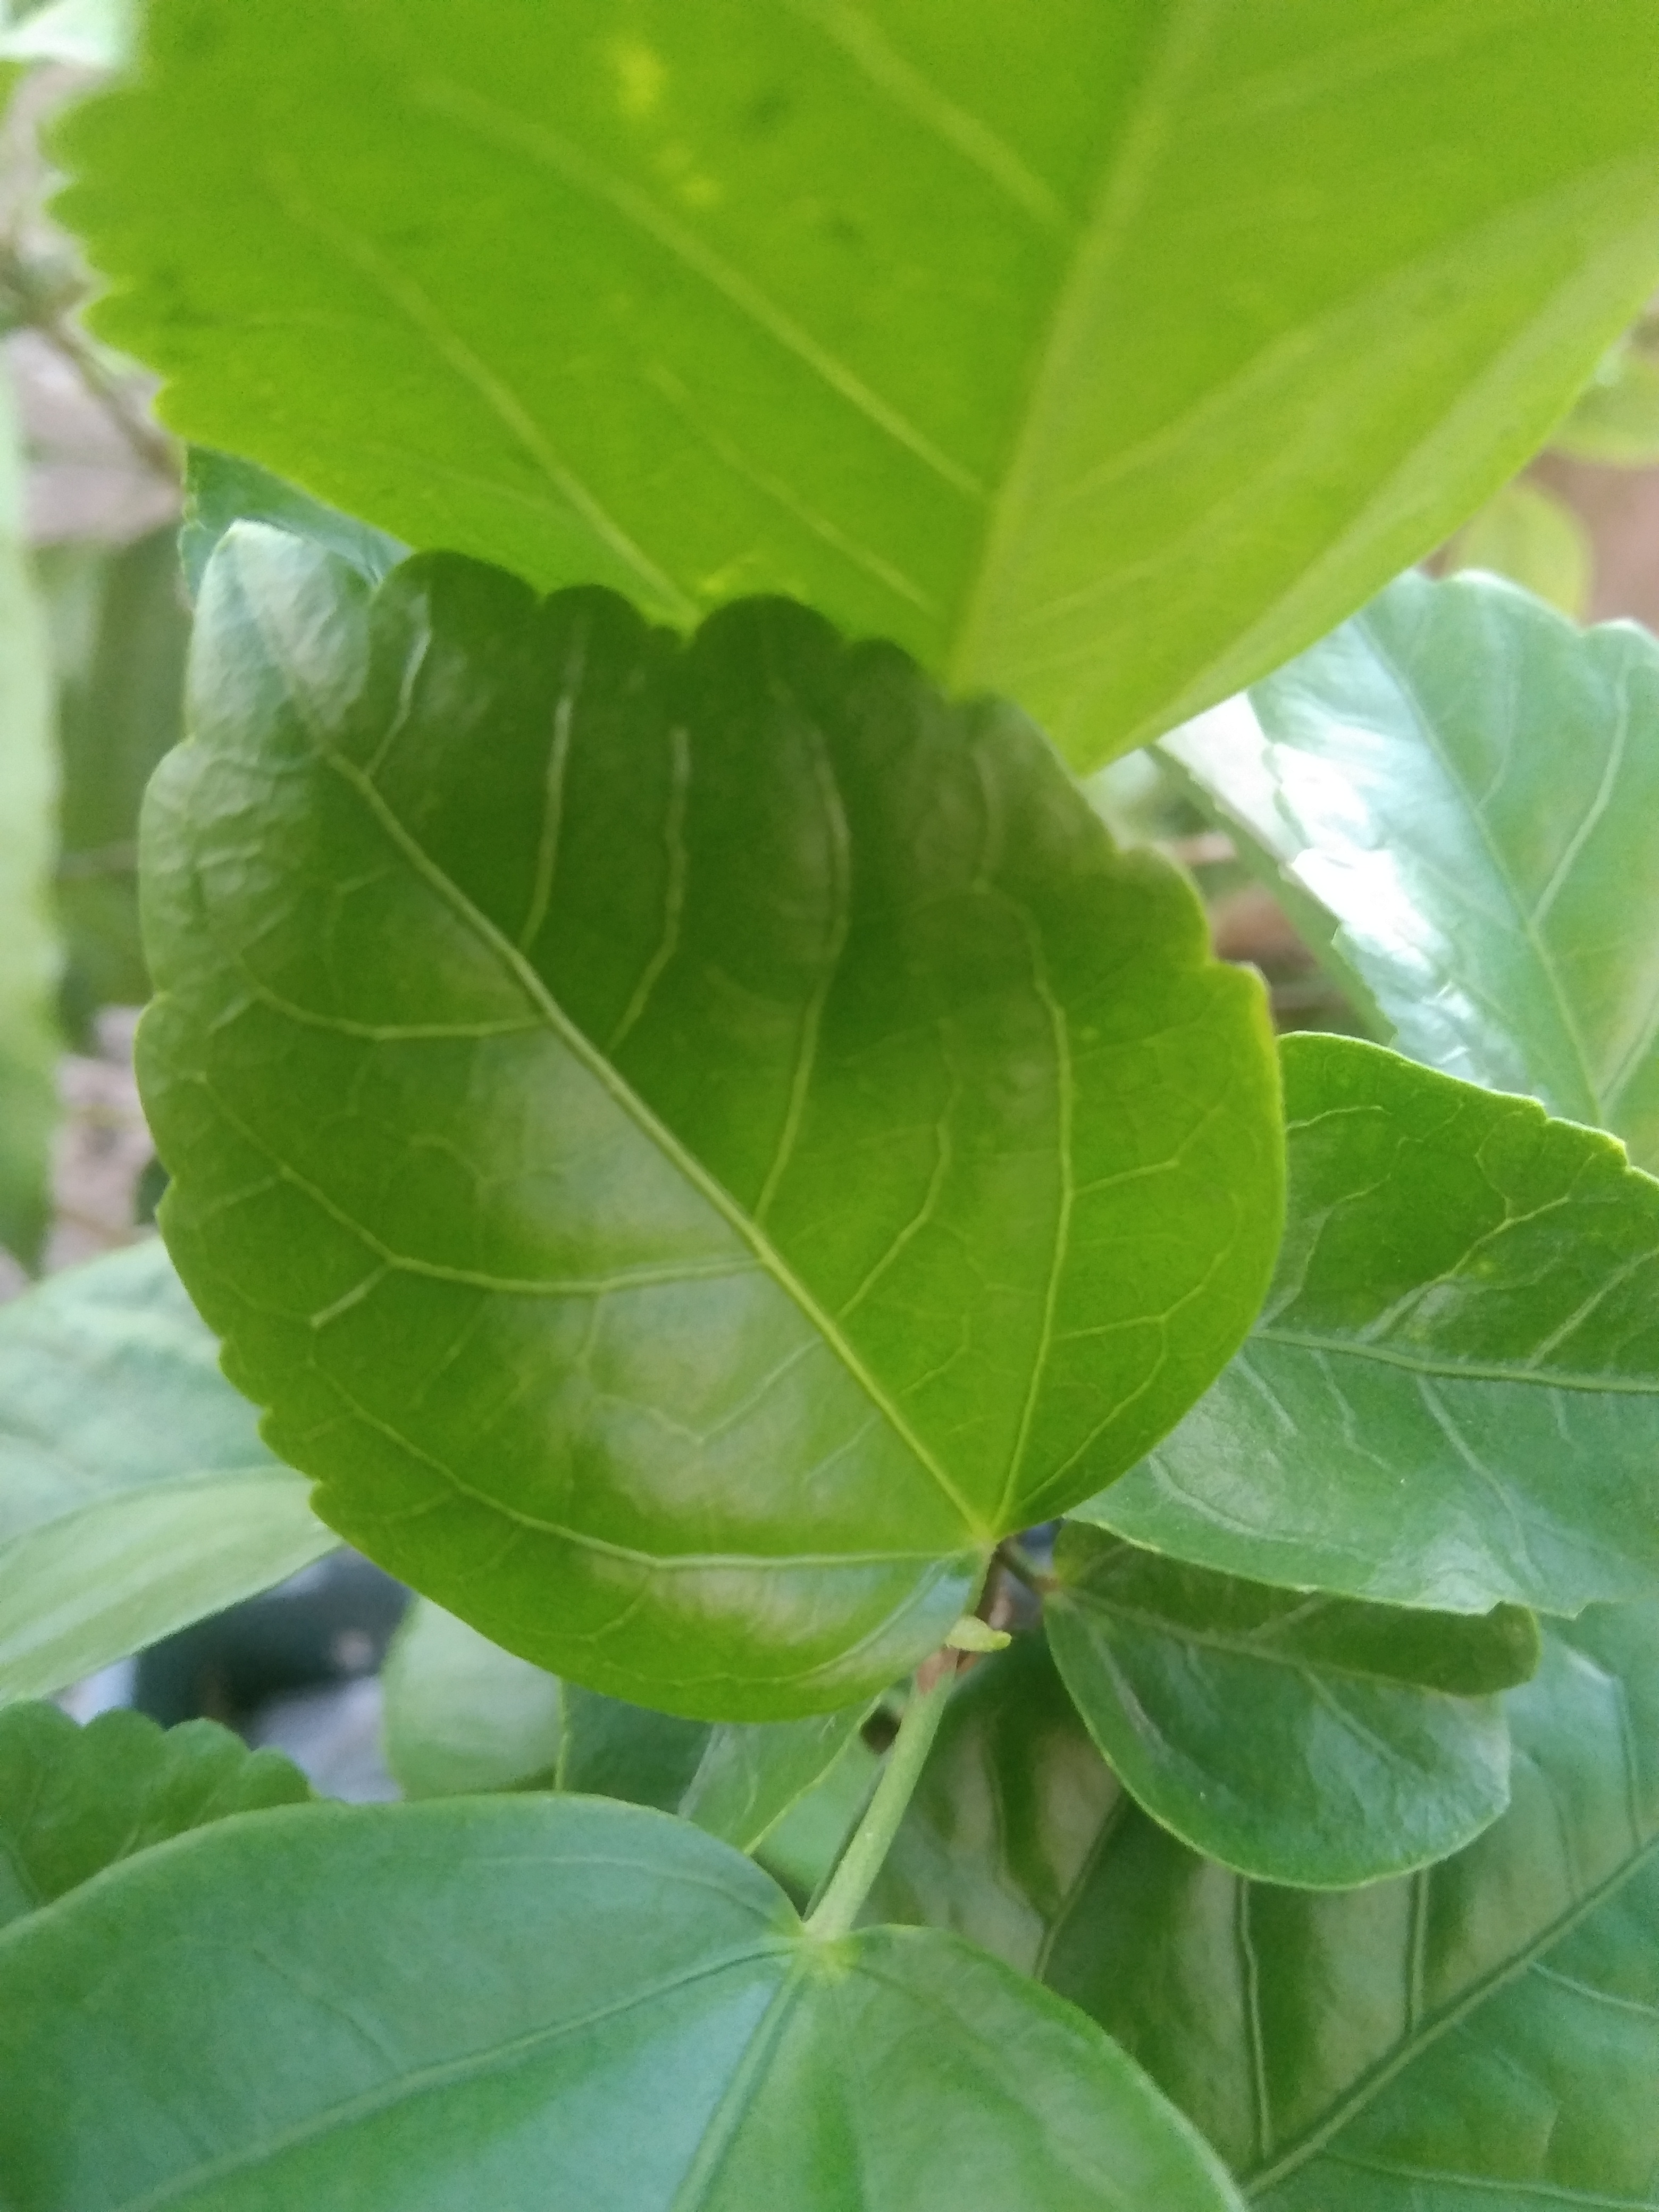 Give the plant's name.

hibiscus
